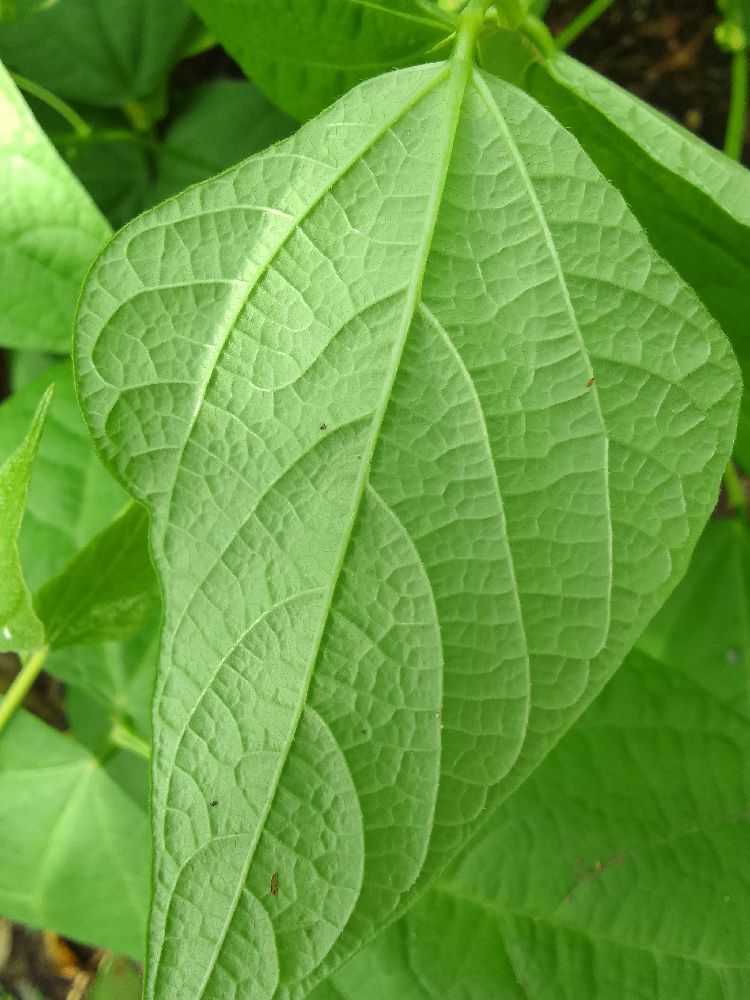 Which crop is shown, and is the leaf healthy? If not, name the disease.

common bean, healthy
